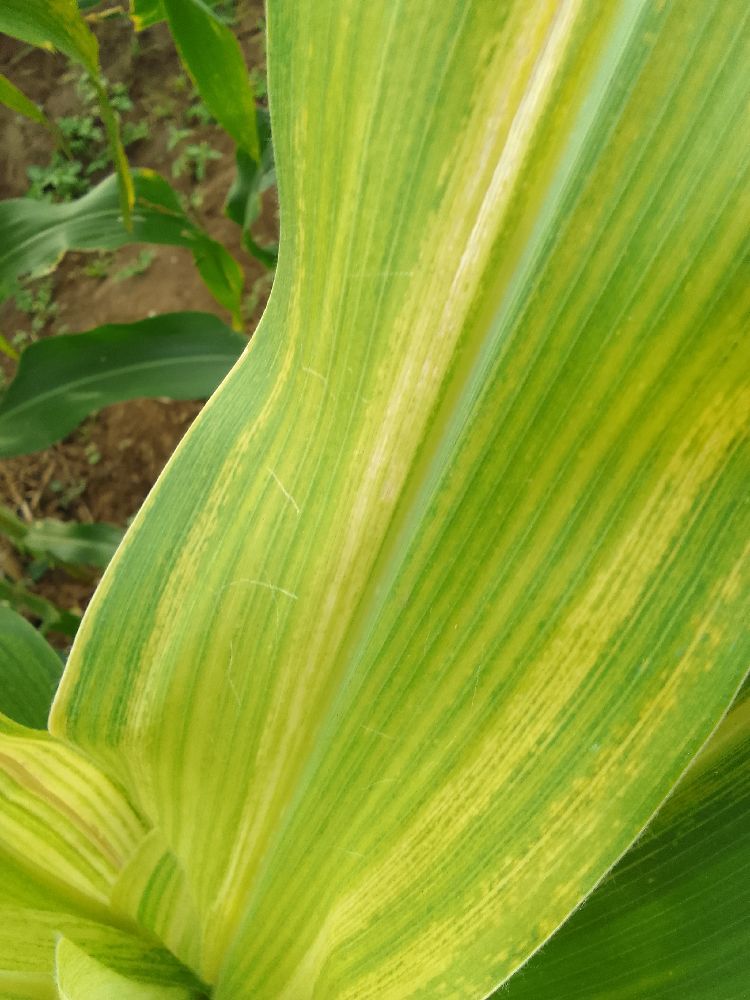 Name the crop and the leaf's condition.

maize, maize lethal necrosis
